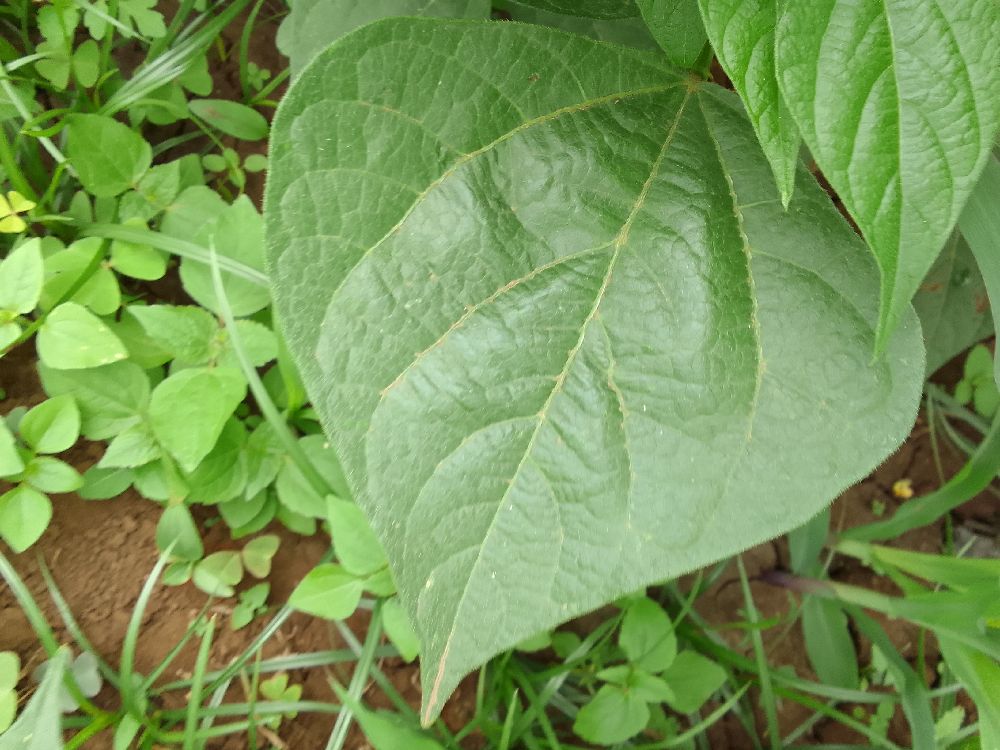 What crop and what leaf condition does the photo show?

common bean, healthy
